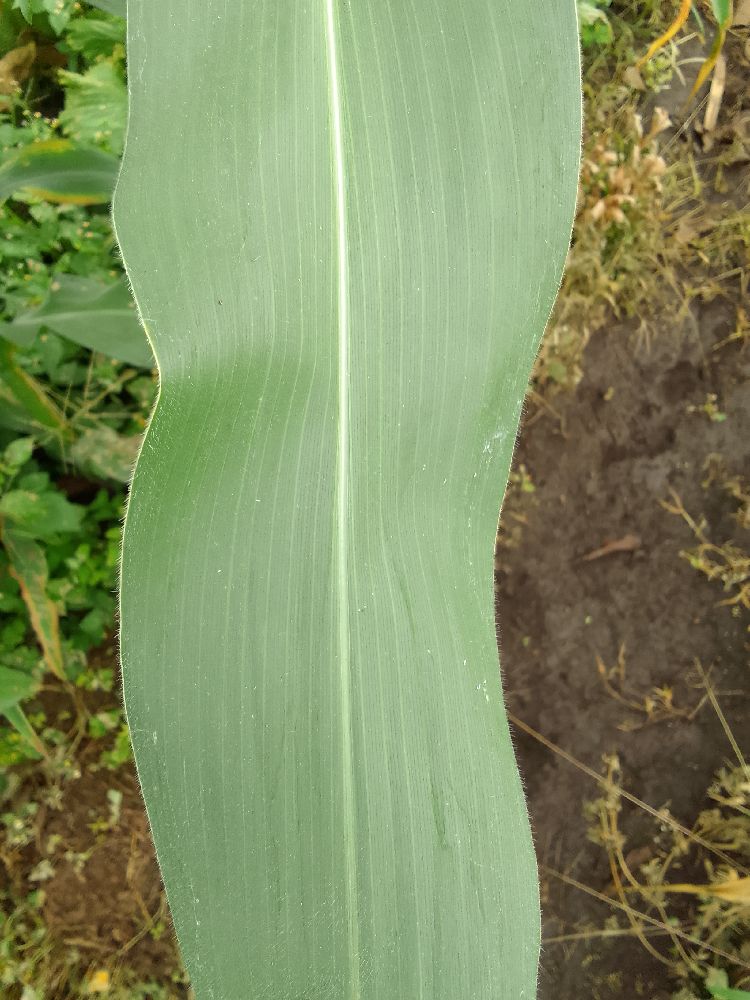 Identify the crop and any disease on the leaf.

maize, healthy
